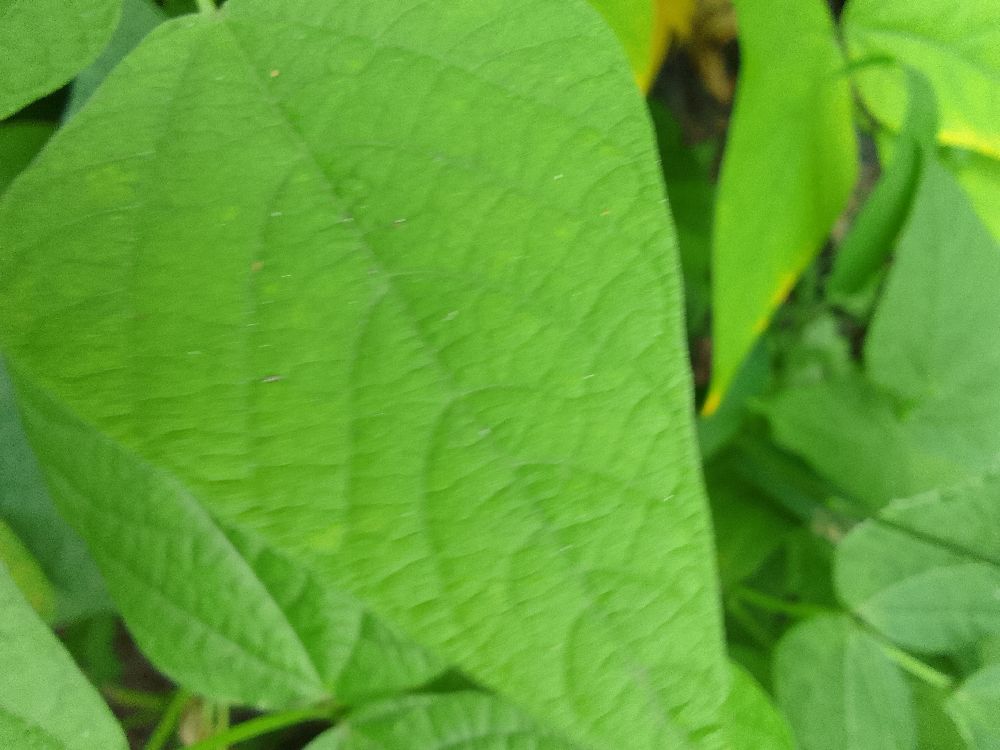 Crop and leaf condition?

common bean, healthy
